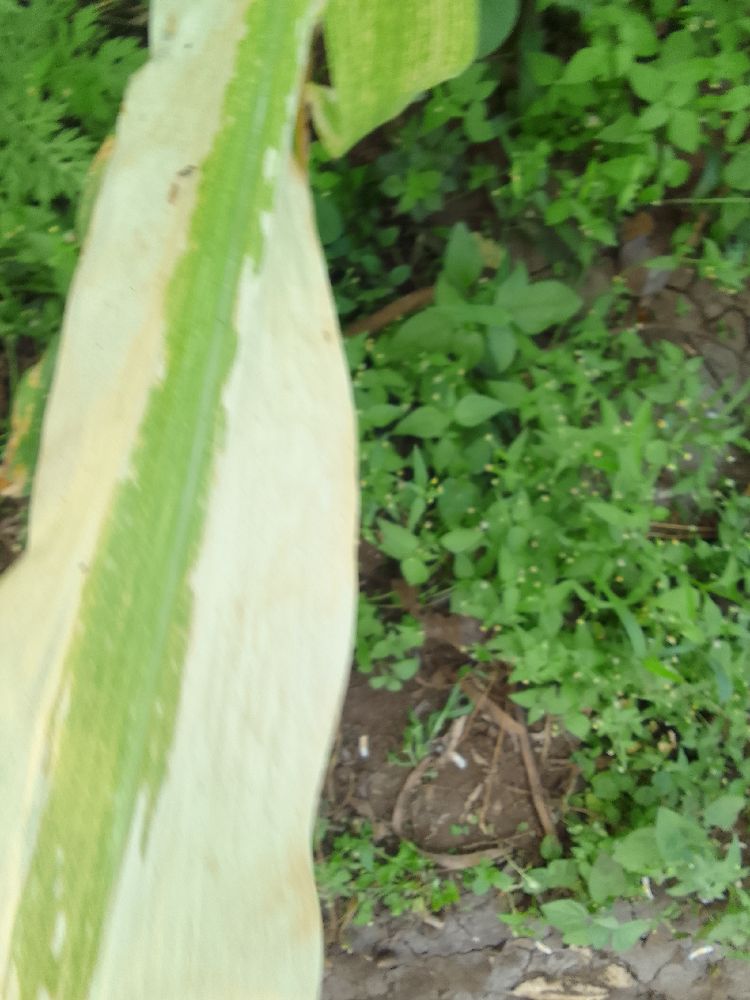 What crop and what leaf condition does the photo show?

maize, maize lethal necrosis
